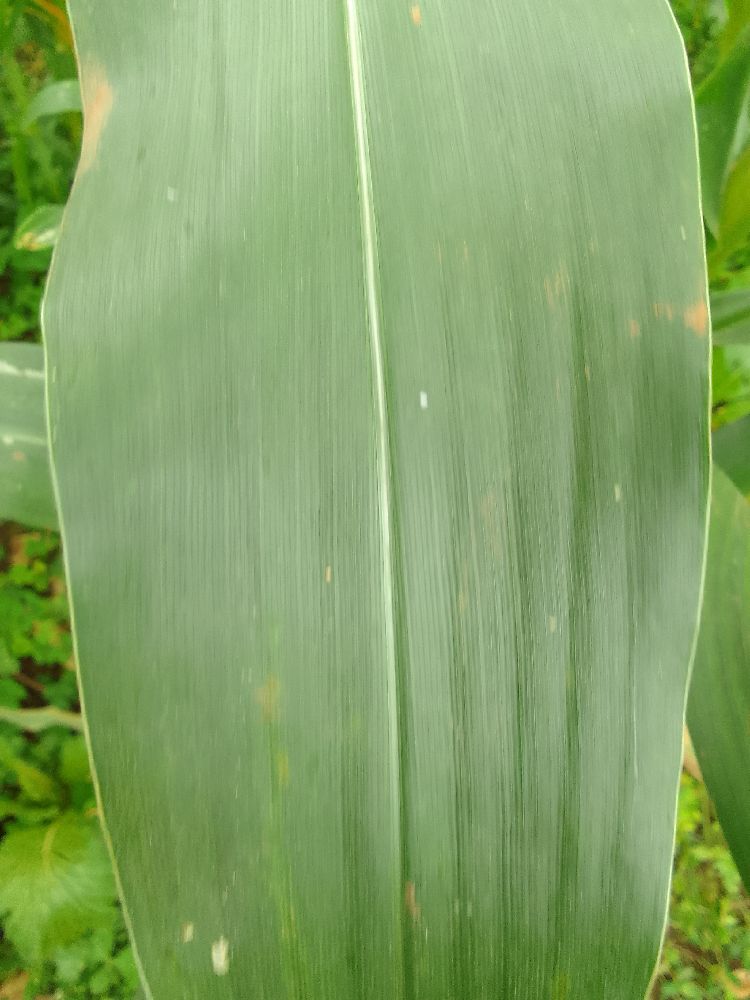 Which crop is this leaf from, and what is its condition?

maize, healthy
